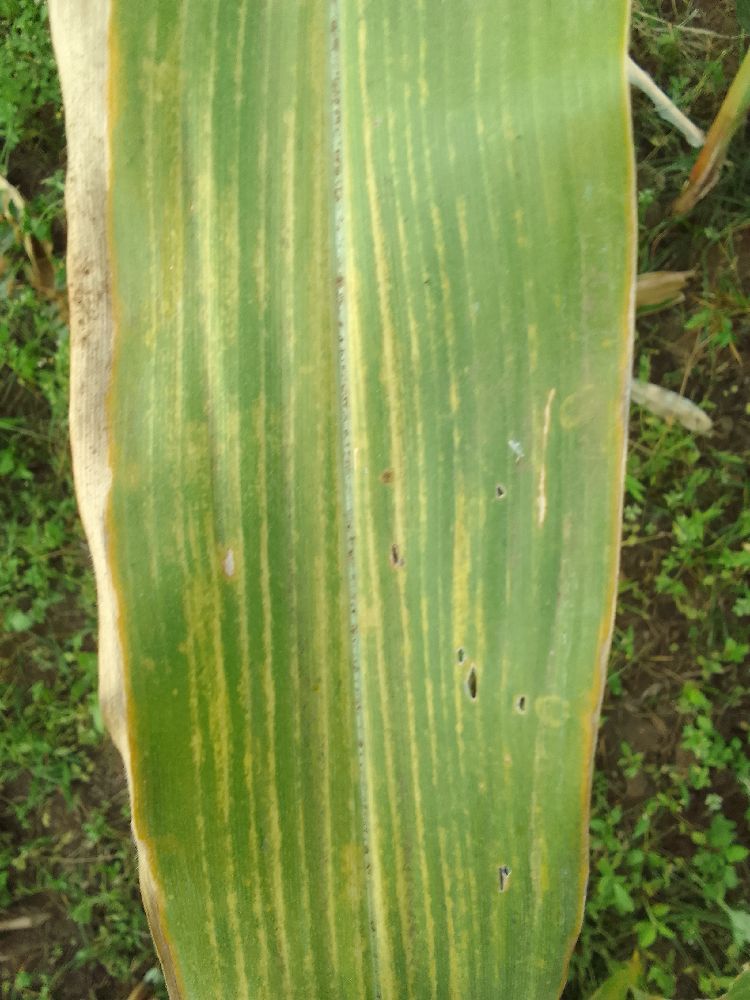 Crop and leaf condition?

maize, maize lethal necrosis
